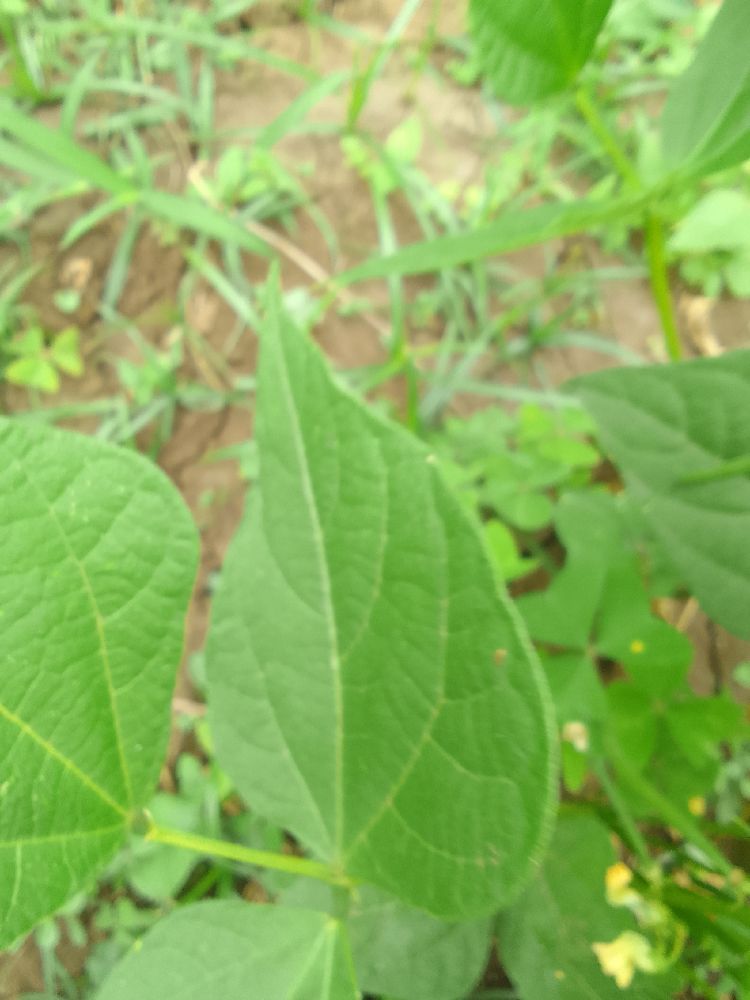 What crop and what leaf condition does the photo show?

common bean, healthy
